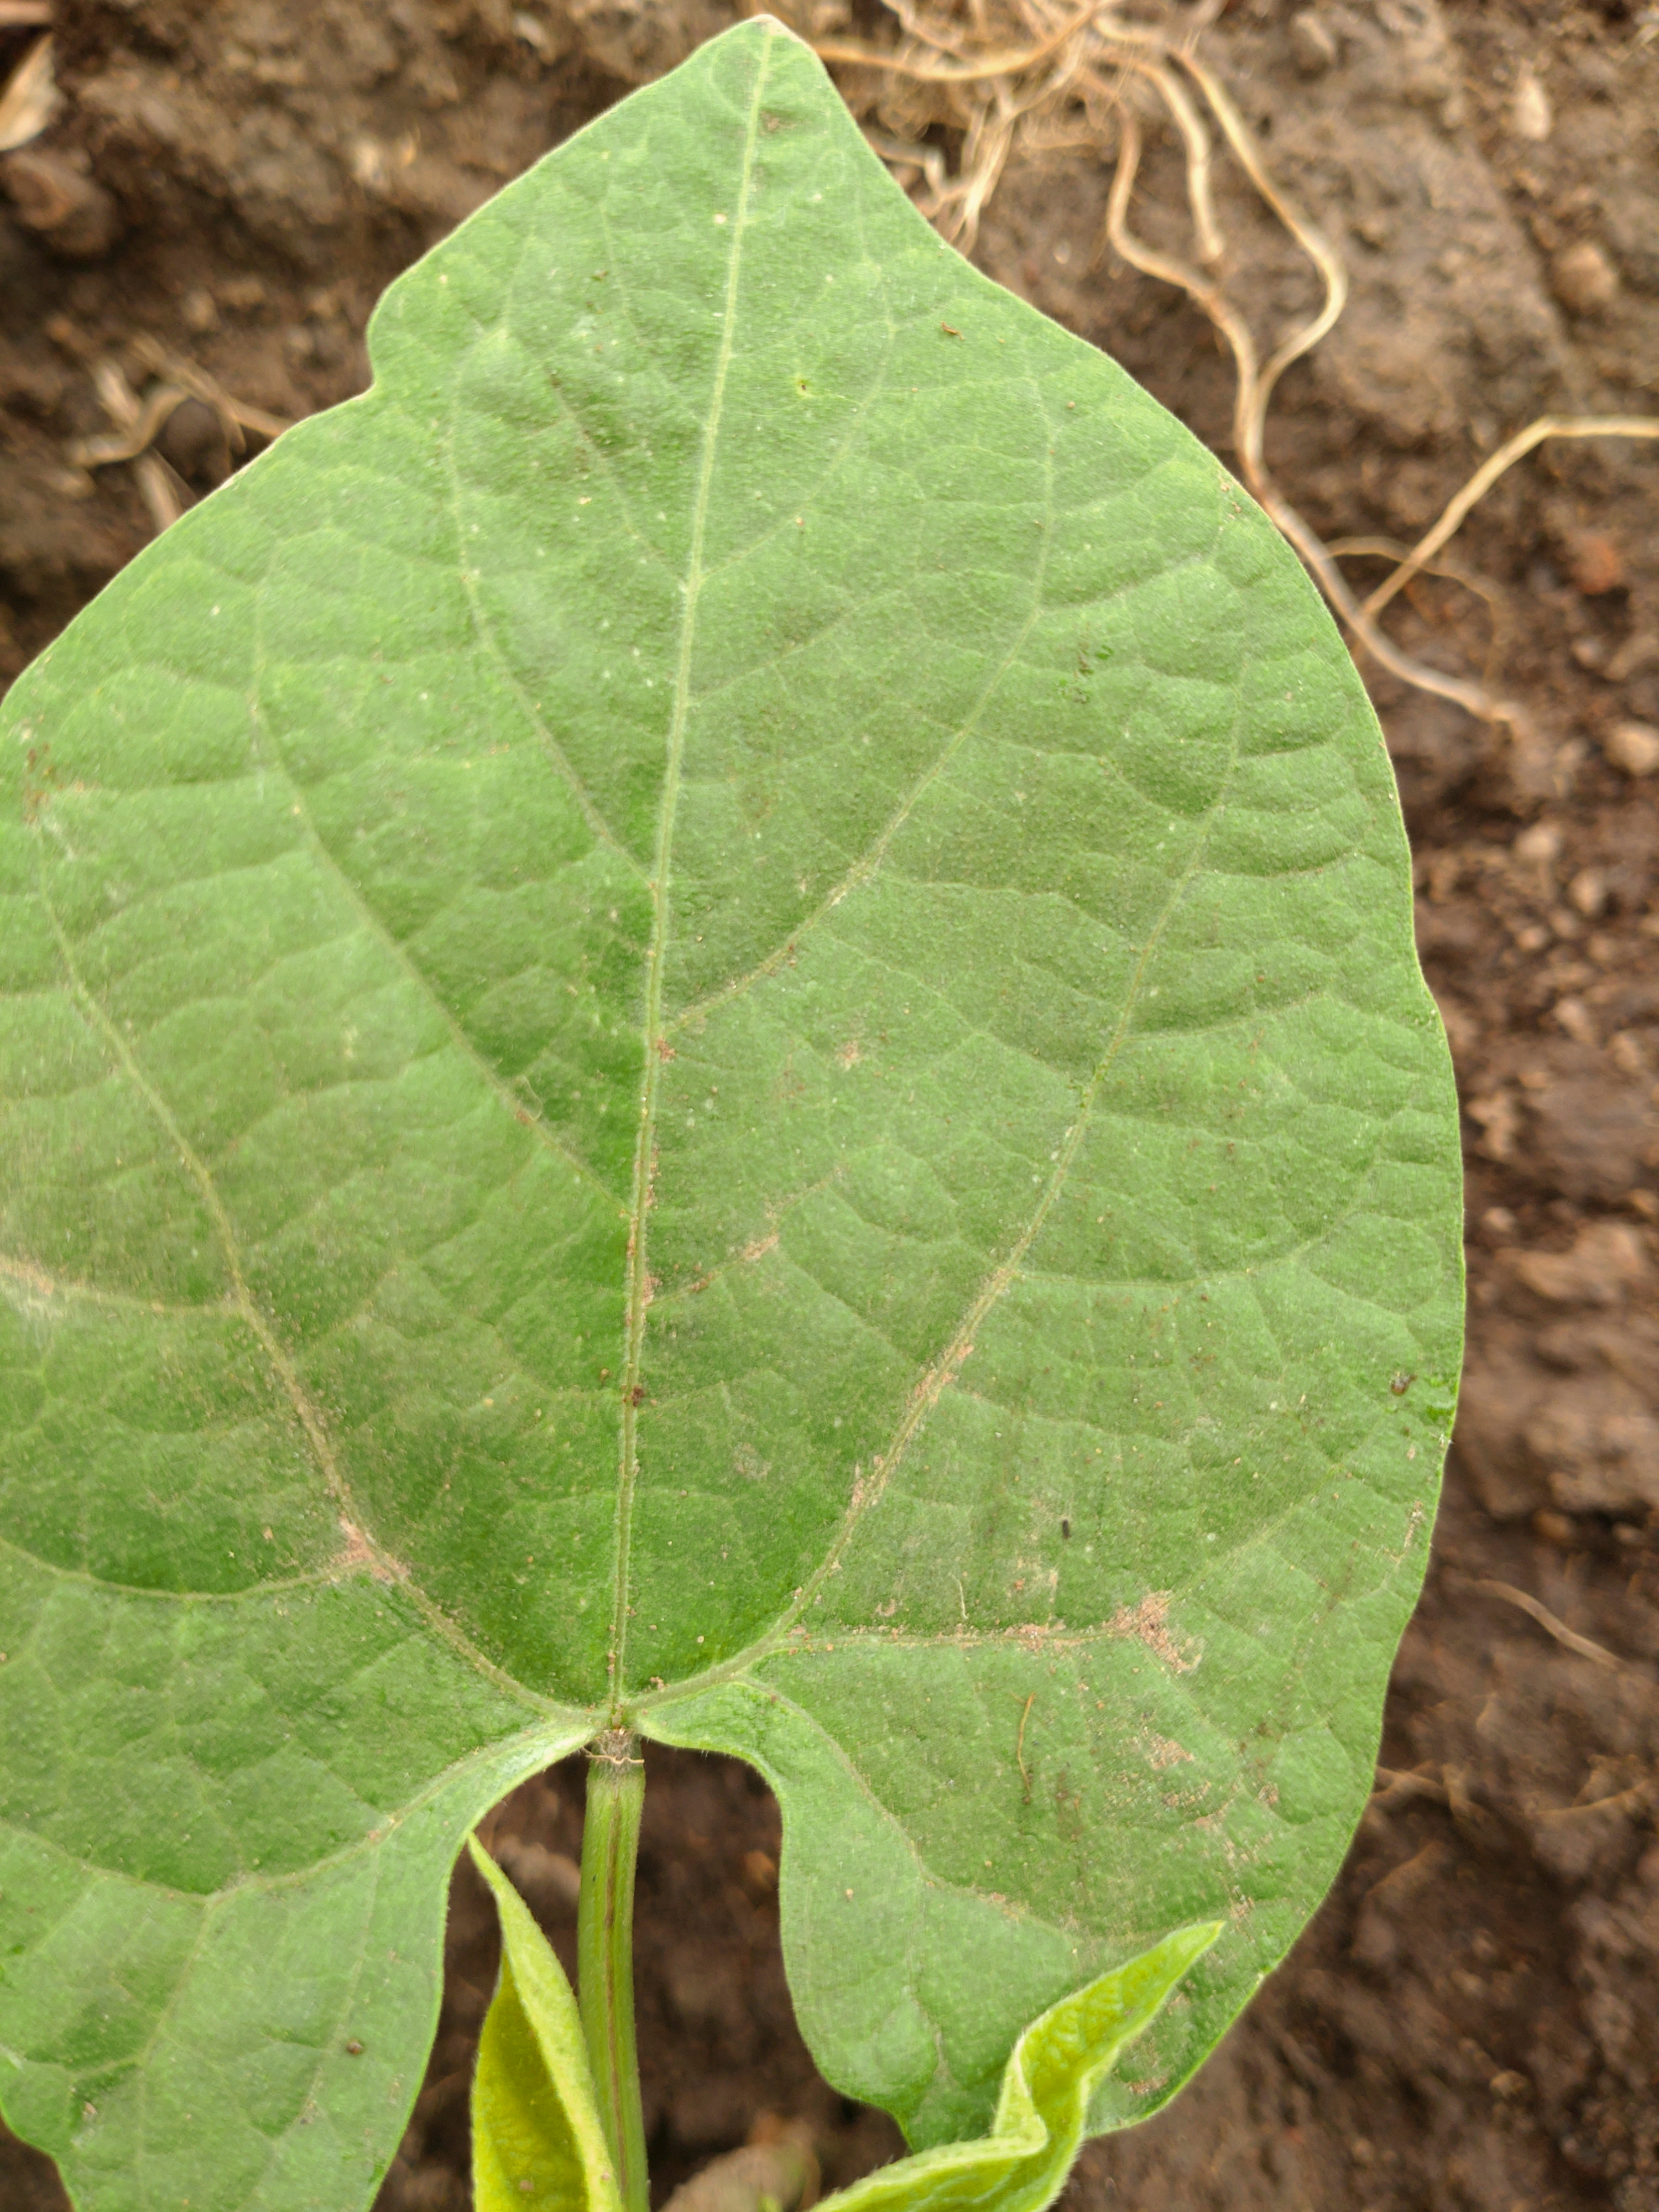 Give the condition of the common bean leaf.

healthy
